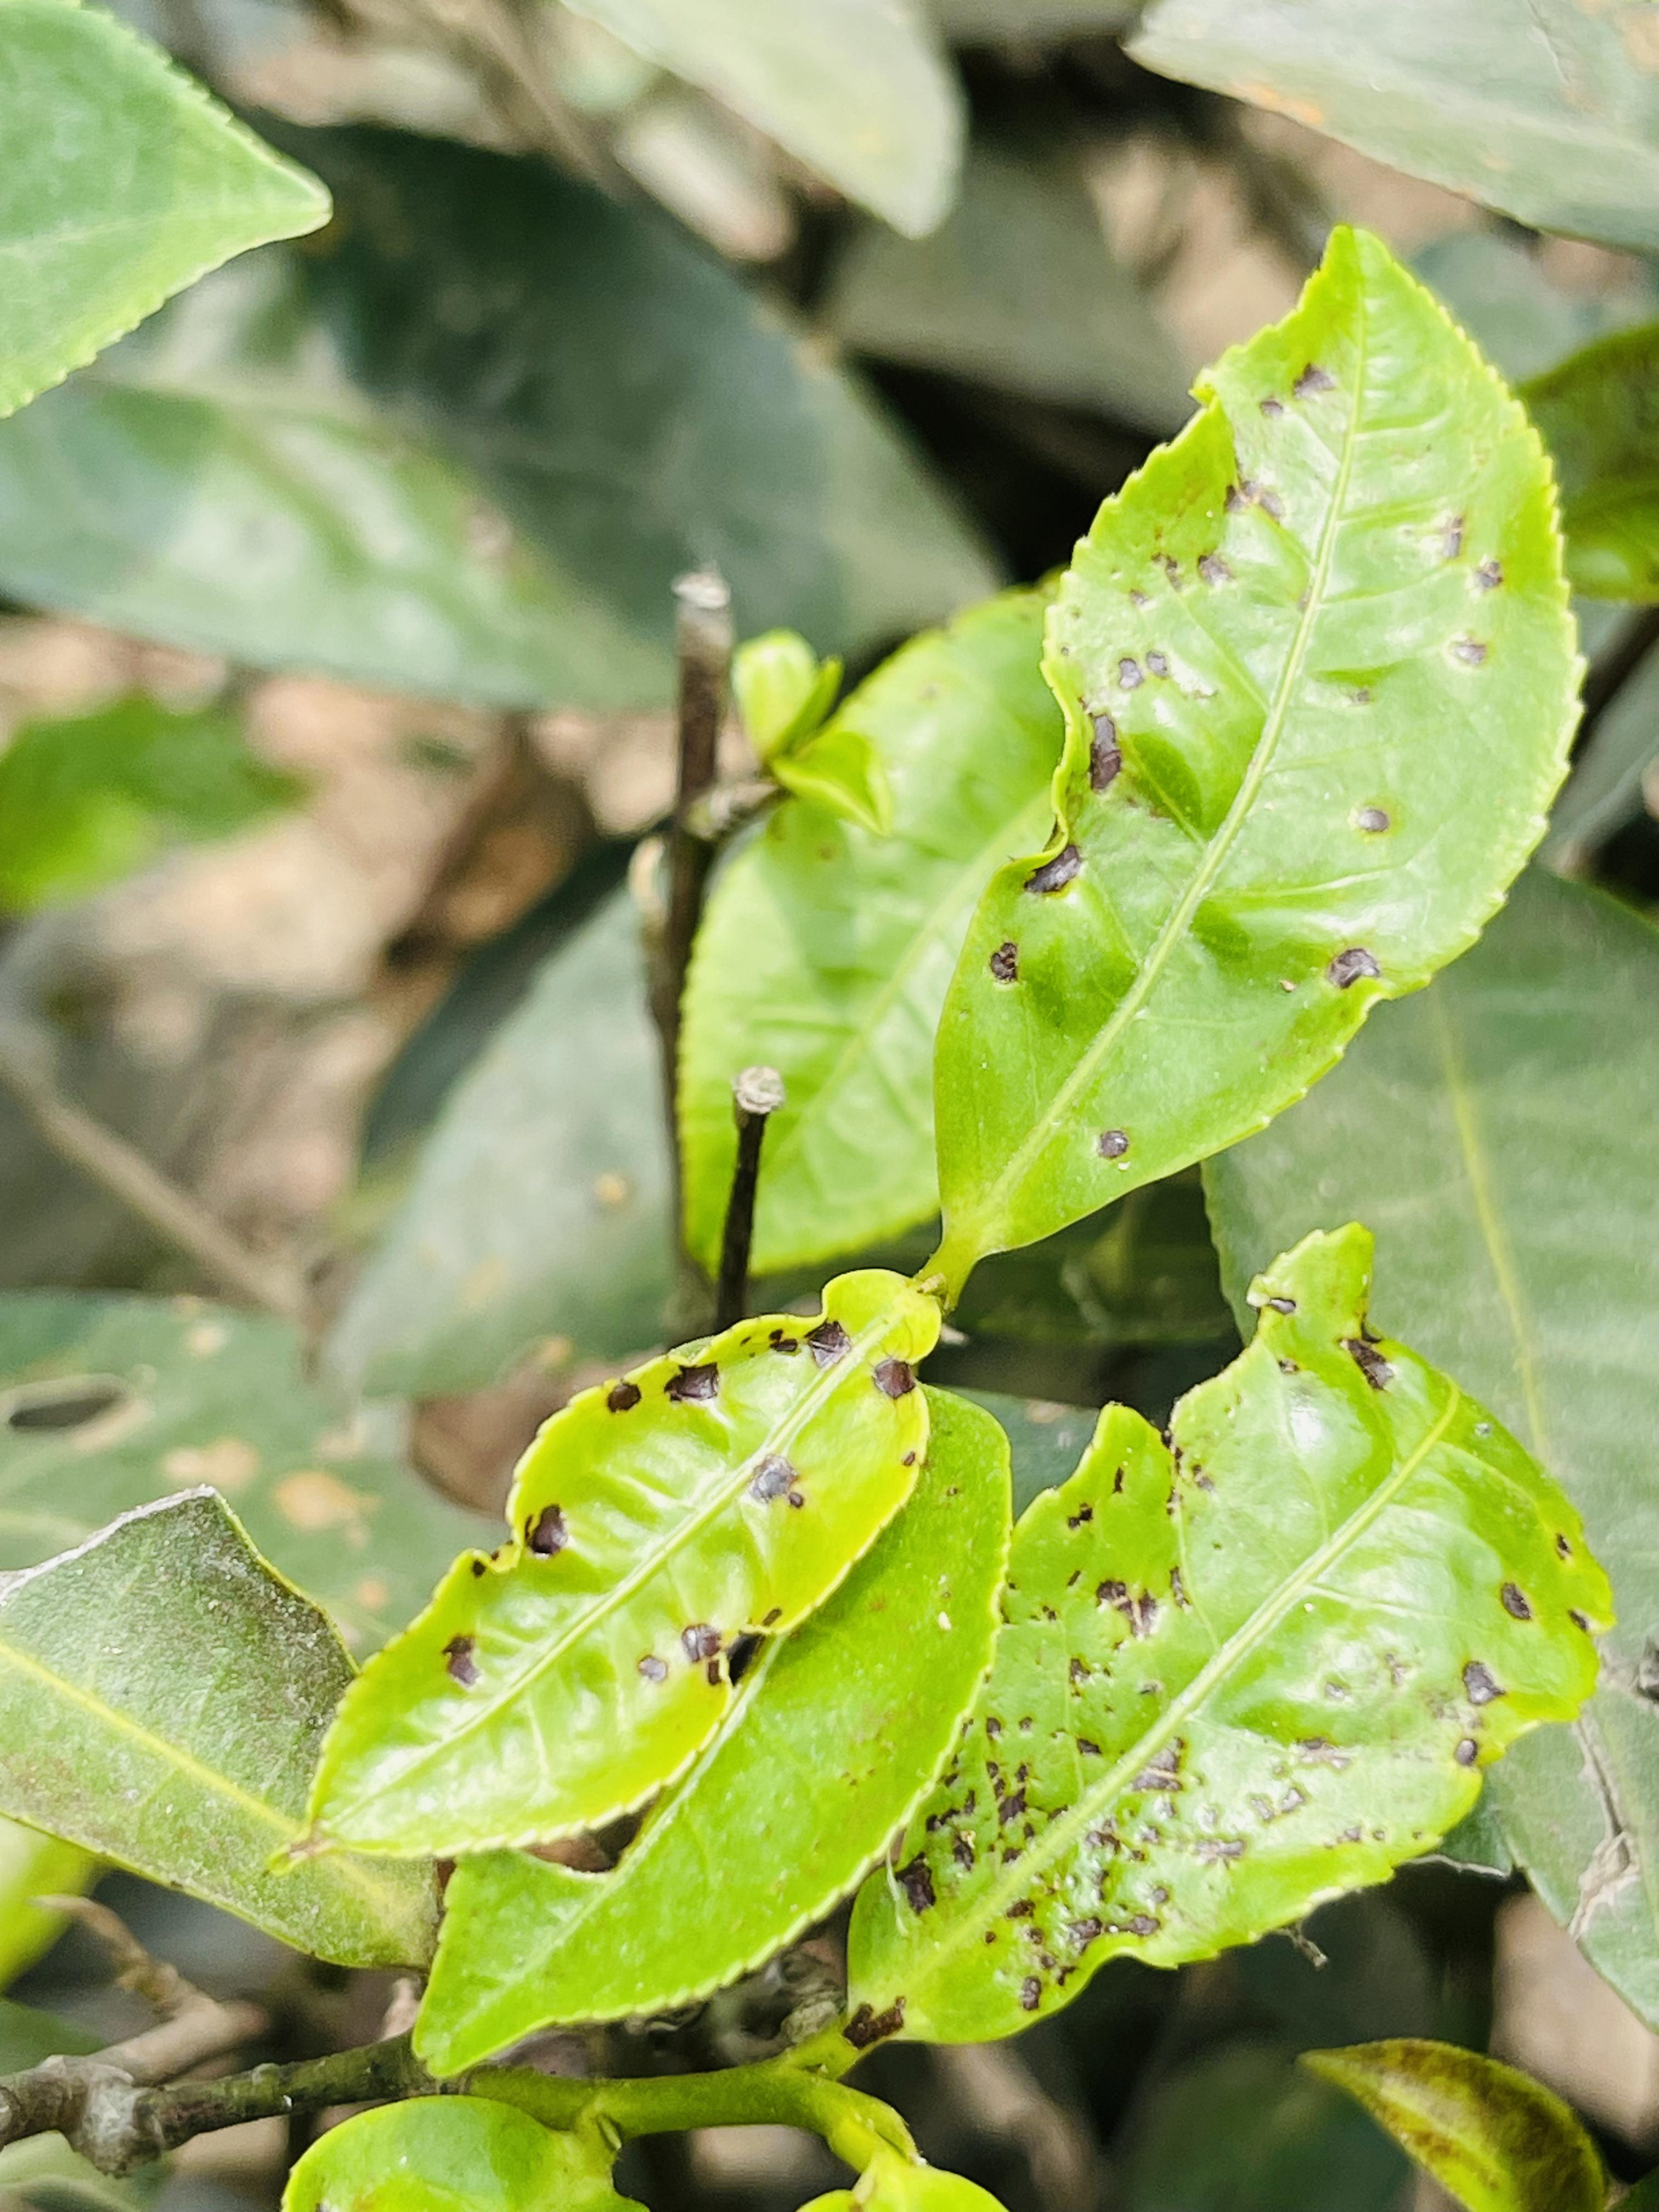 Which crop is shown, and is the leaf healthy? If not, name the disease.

tea, helopeltis
